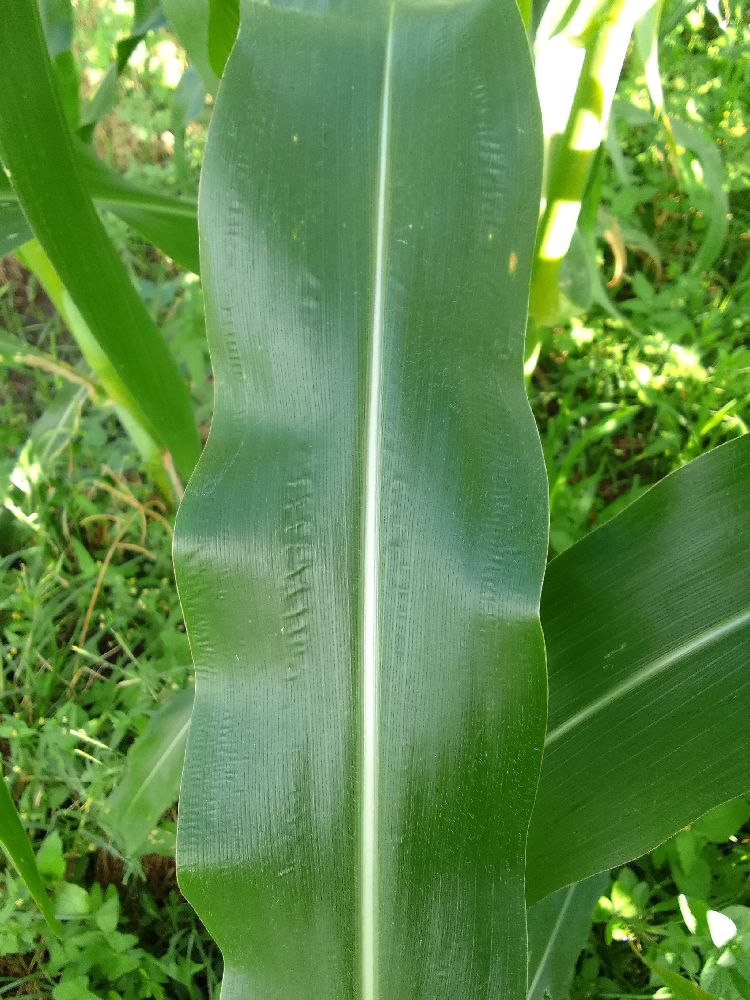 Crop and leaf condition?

maize, healthy
